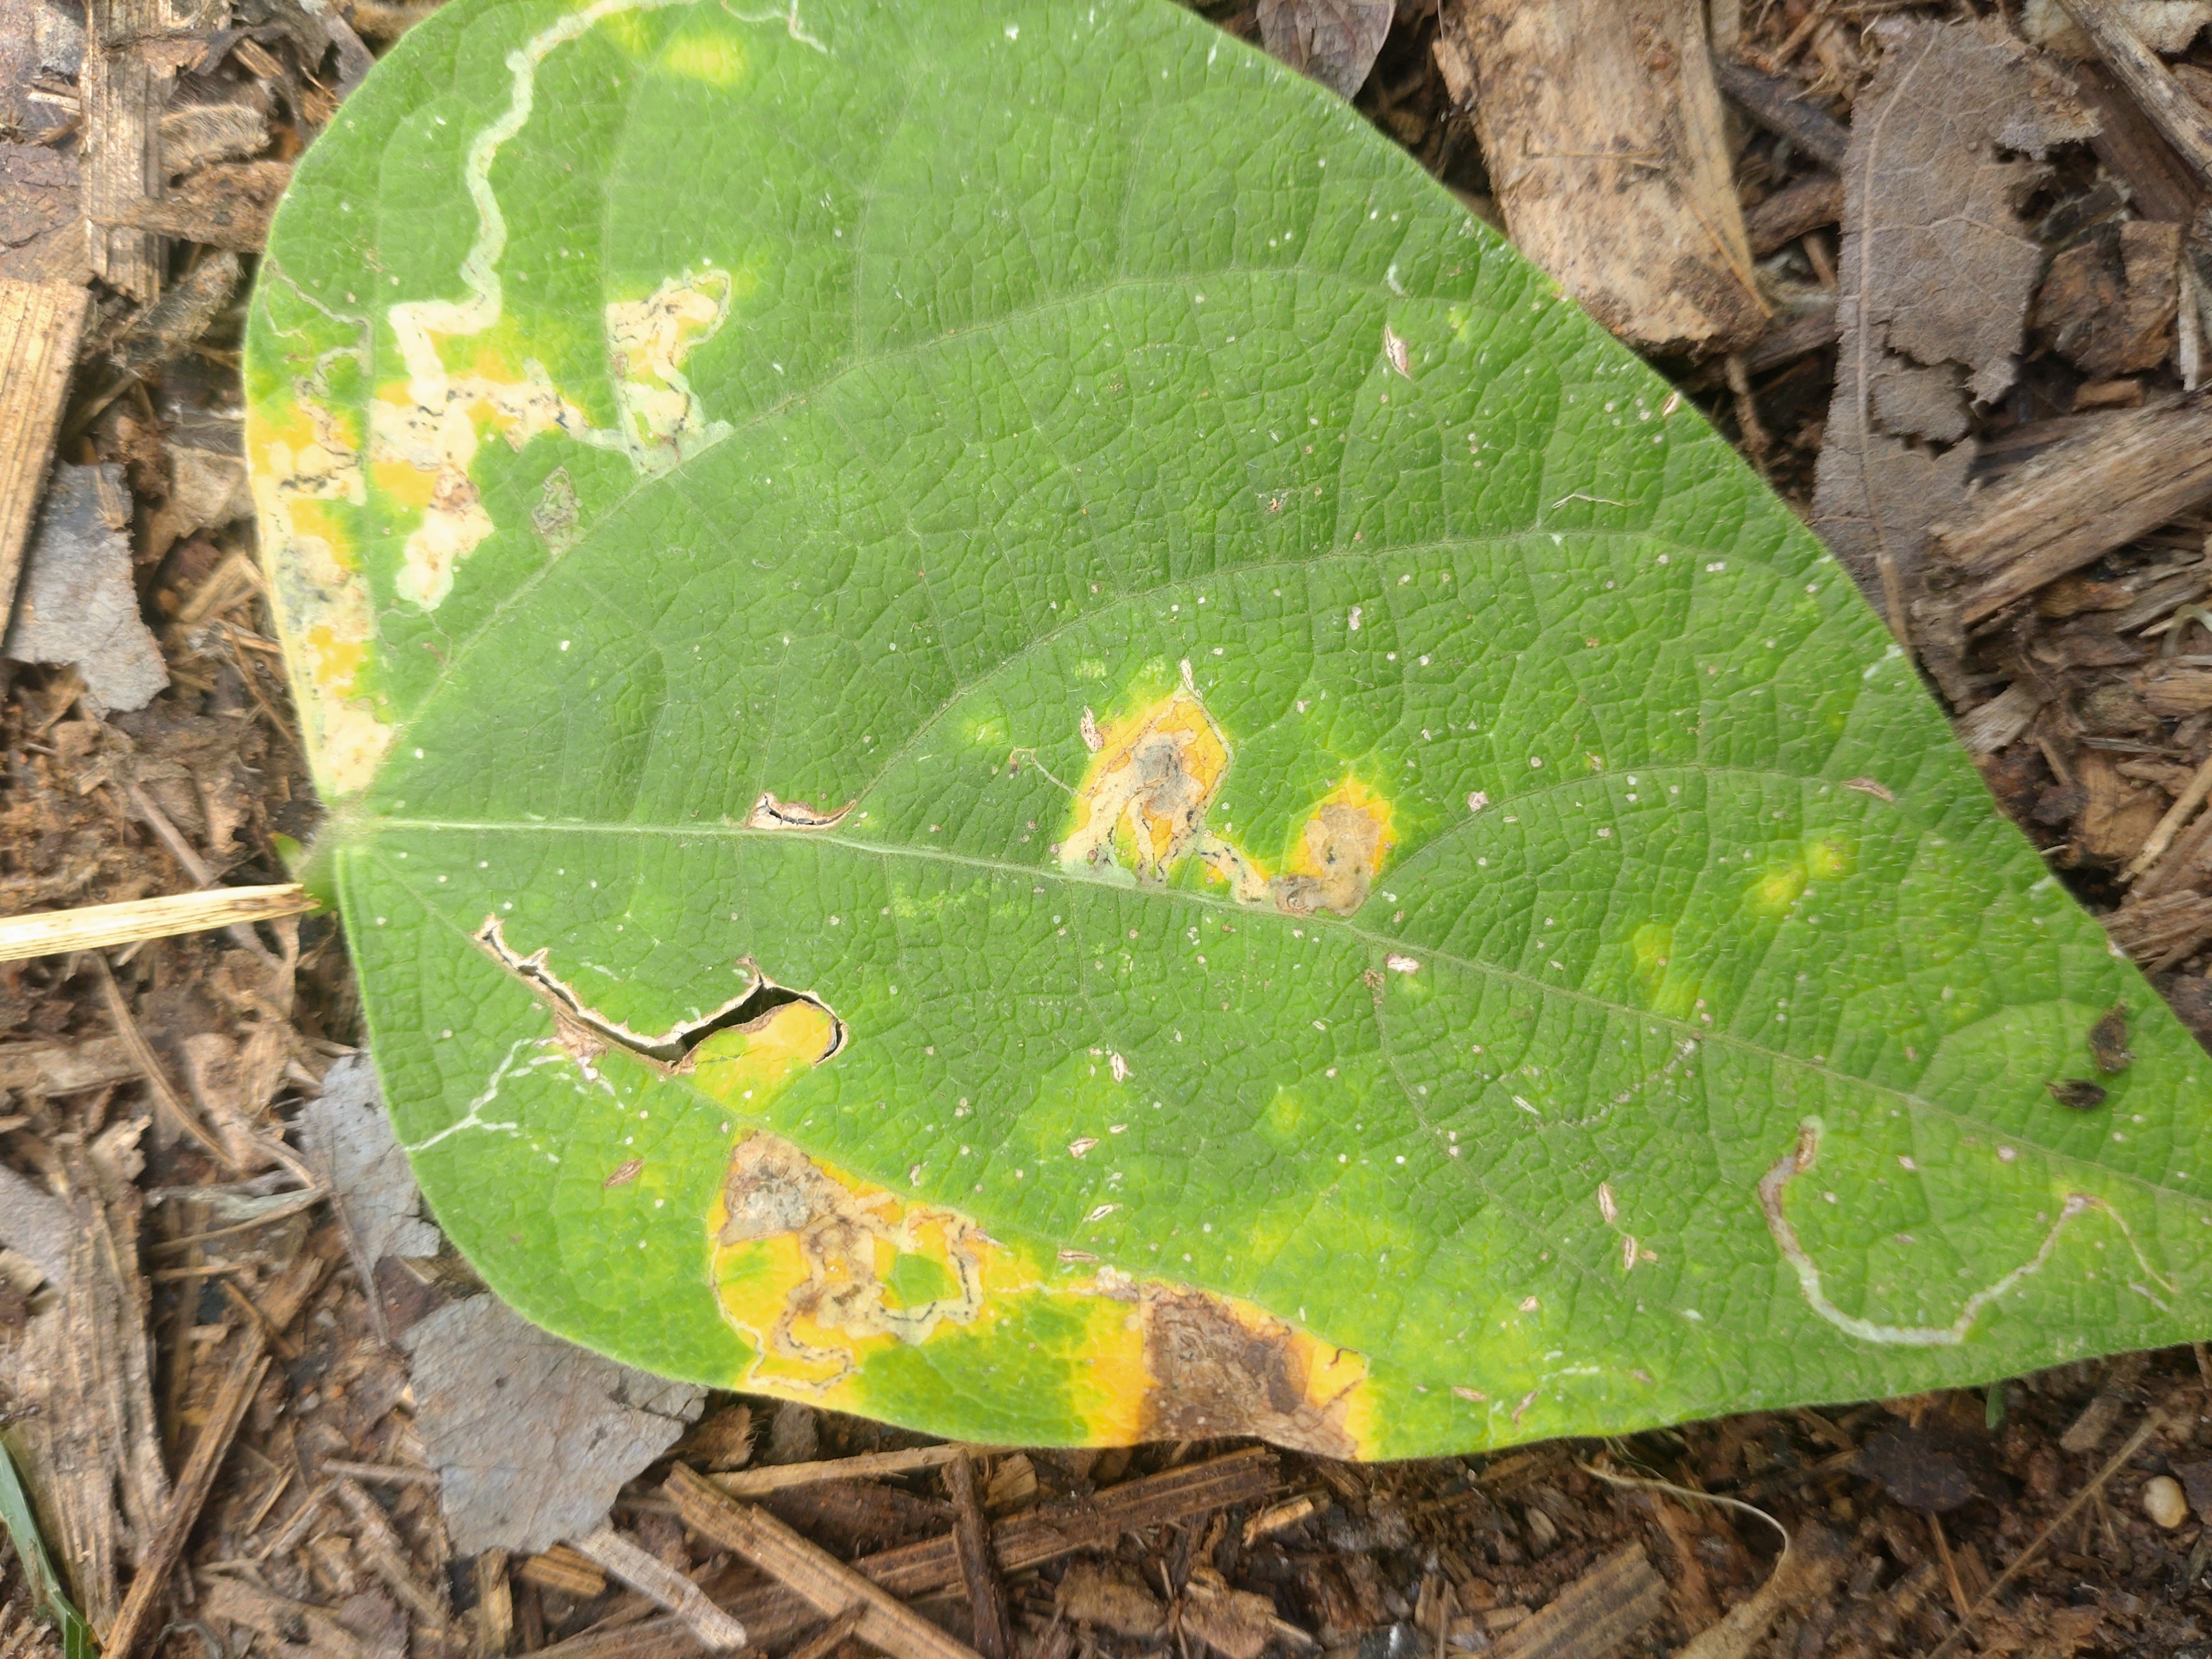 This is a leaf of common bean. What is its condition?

rust
